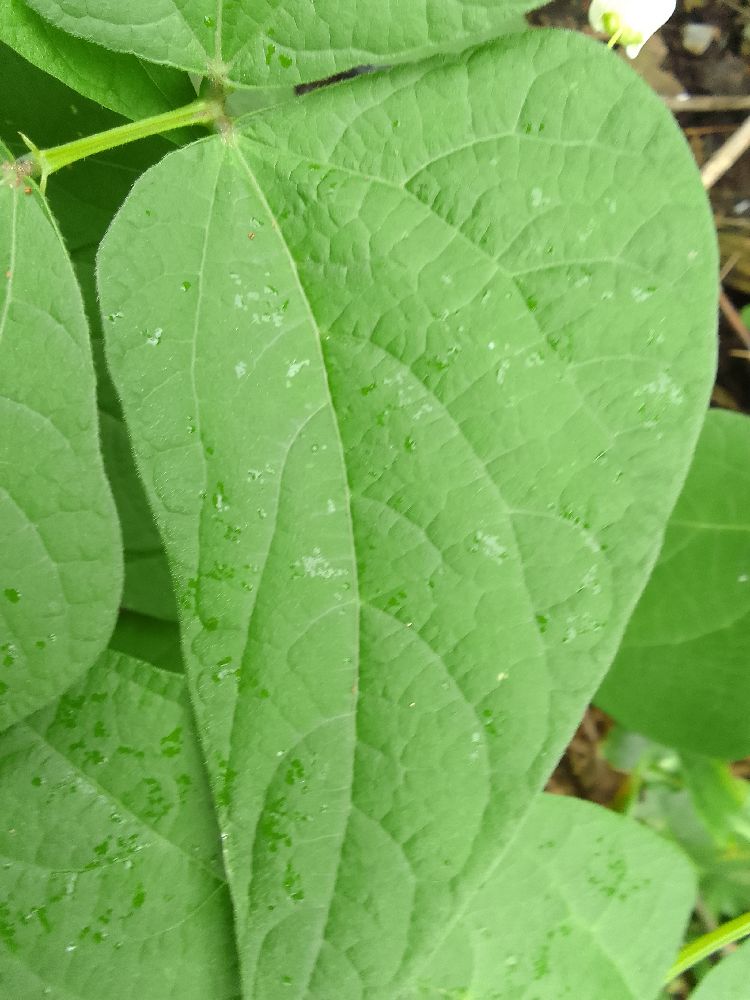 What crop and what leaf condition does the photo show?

common bean, healthy
